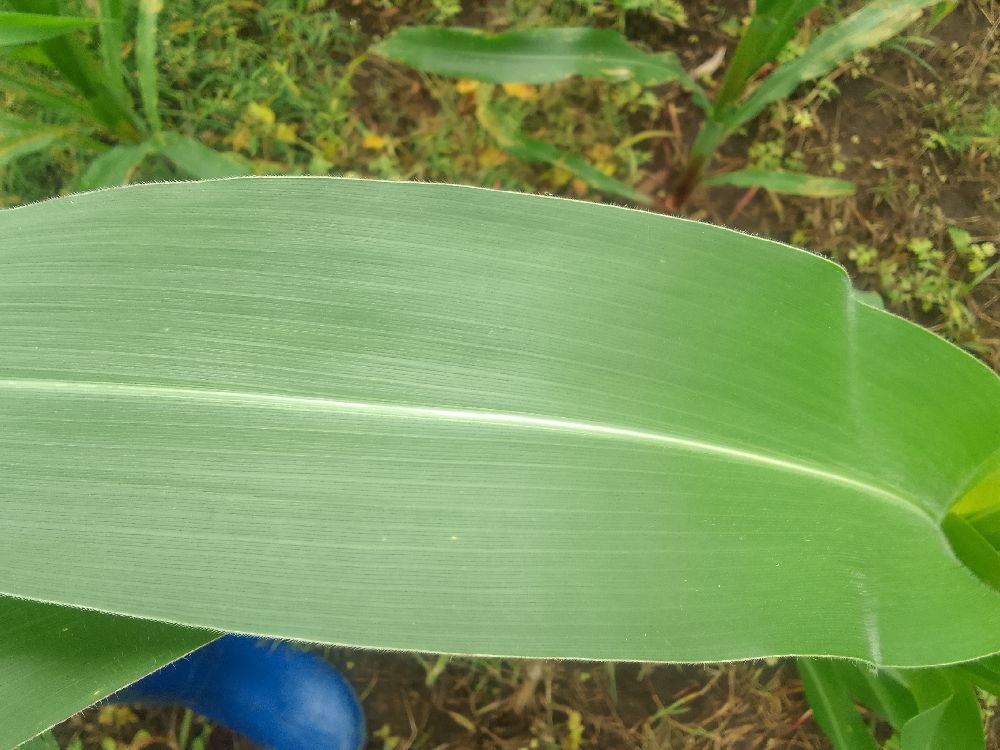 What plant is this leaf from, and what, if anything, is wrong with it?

maize, healthy
